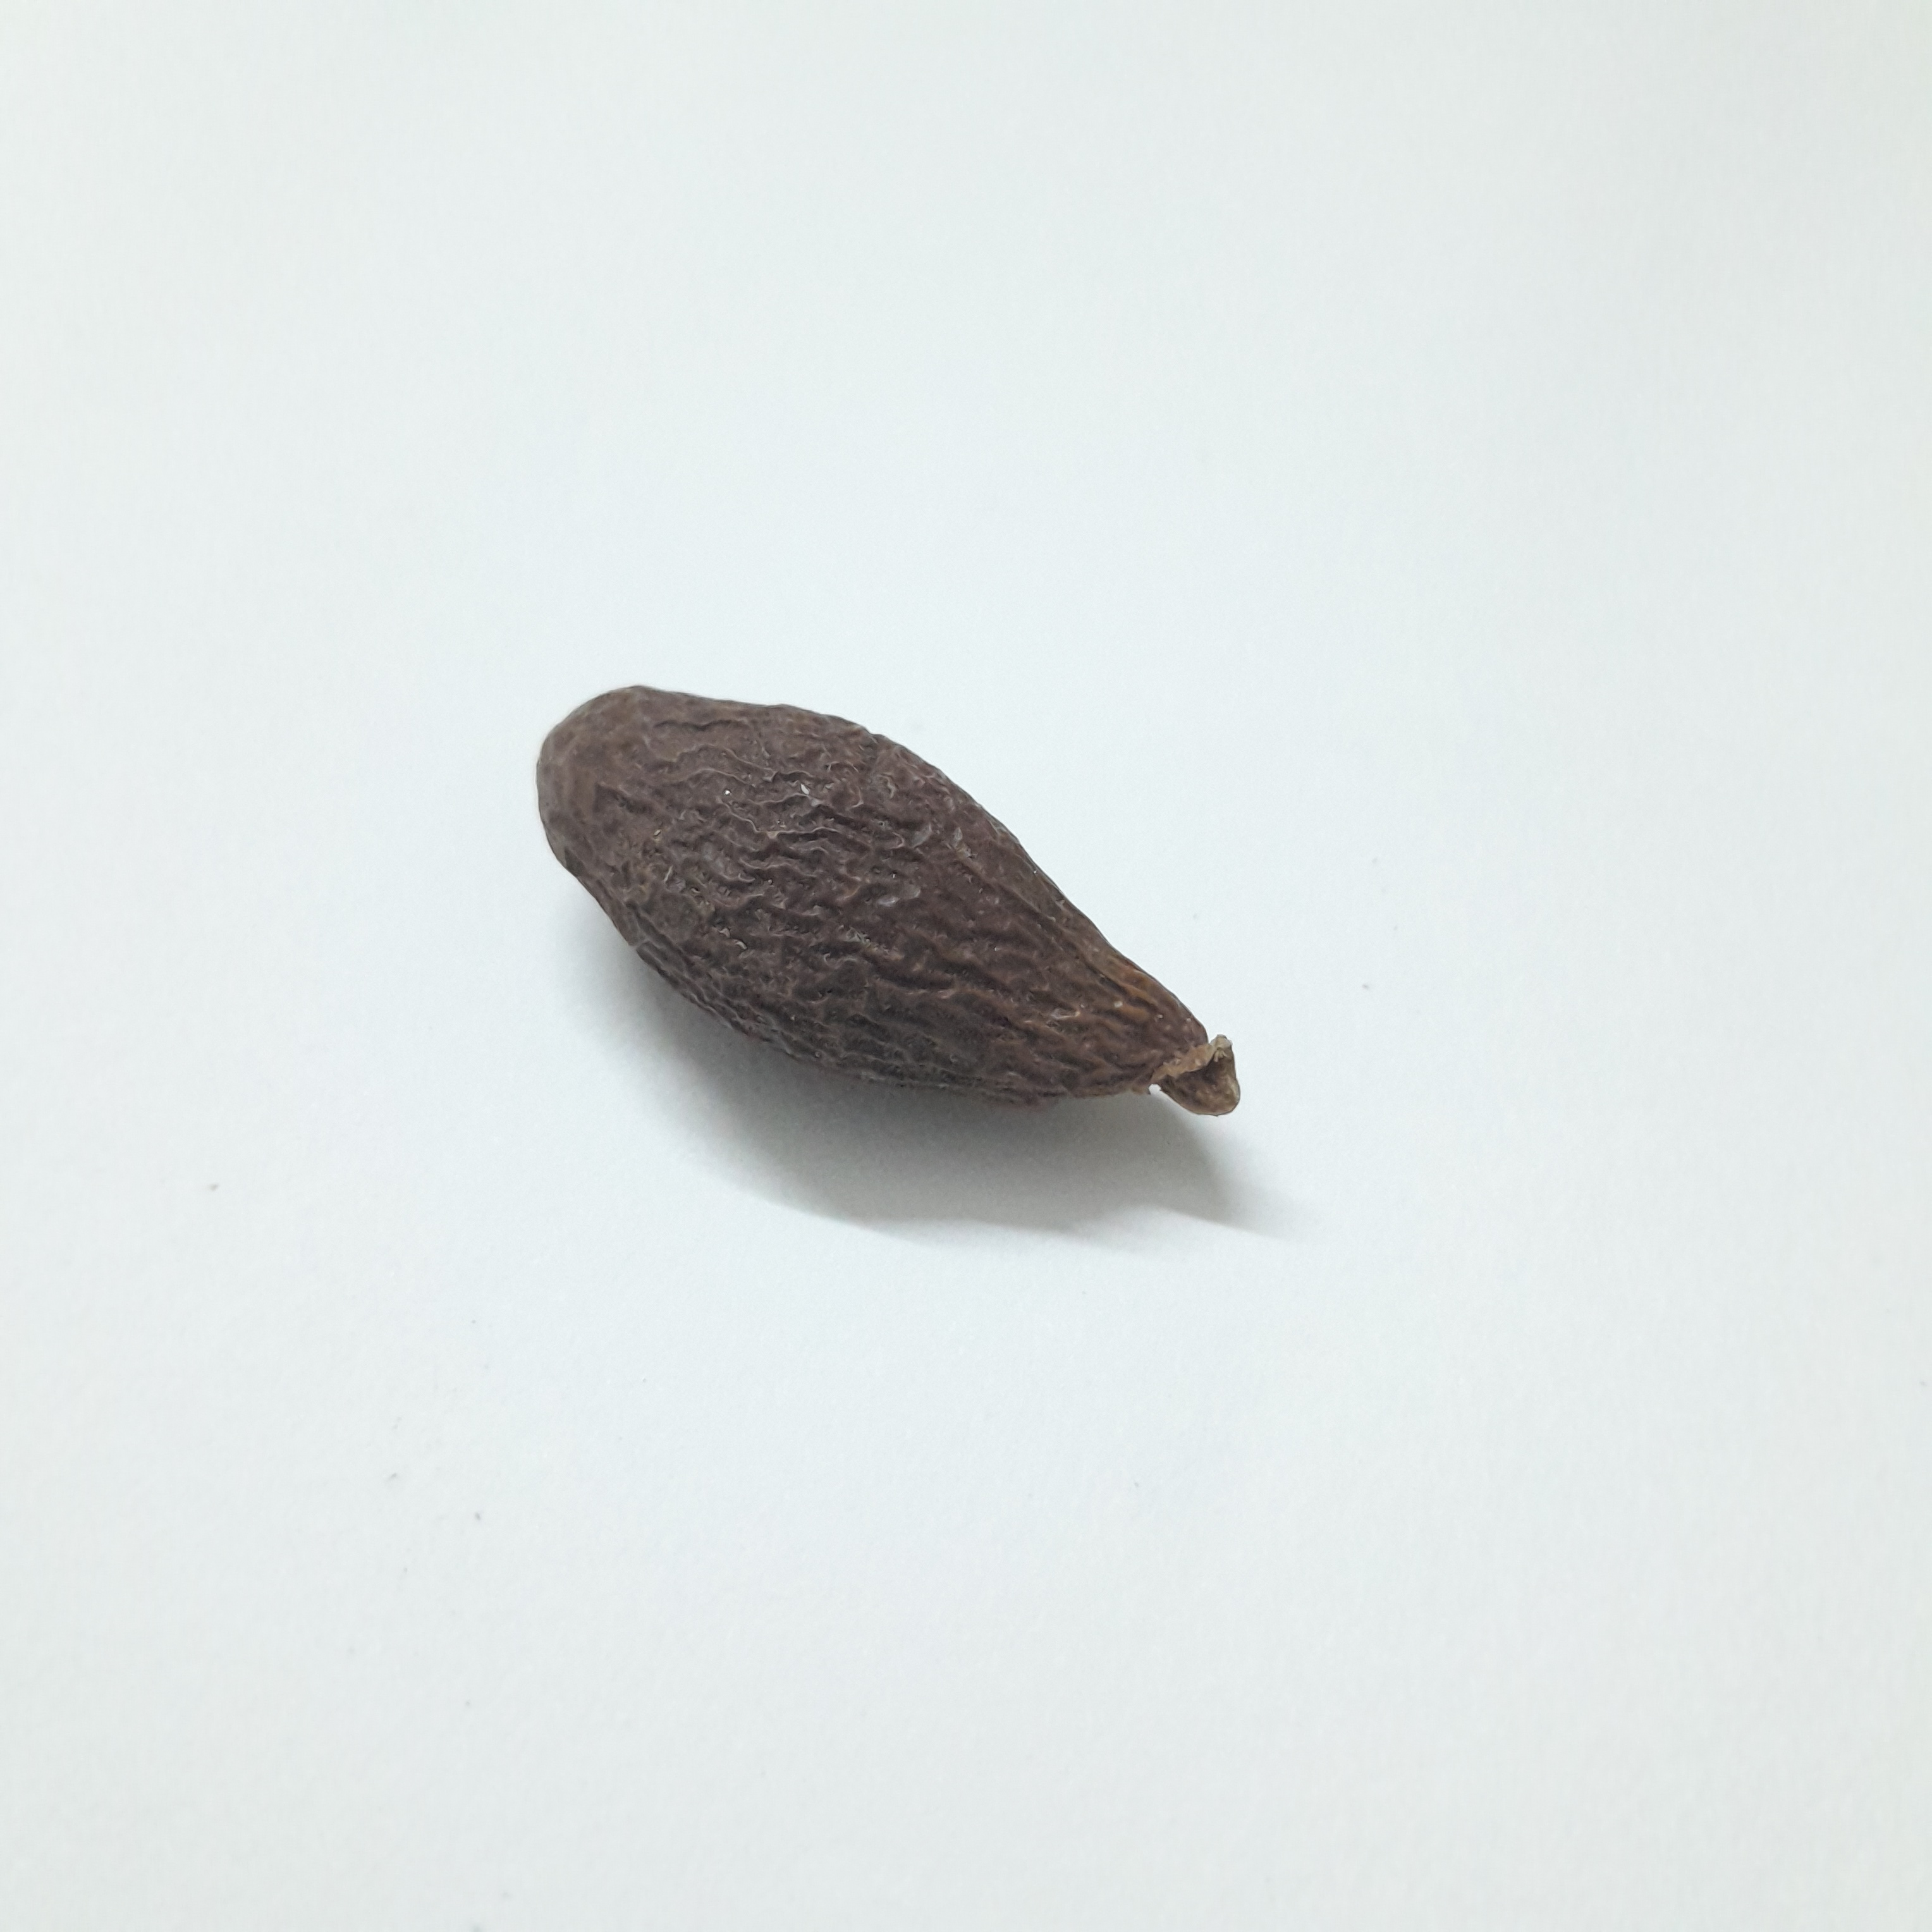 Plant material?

niranjanphal
